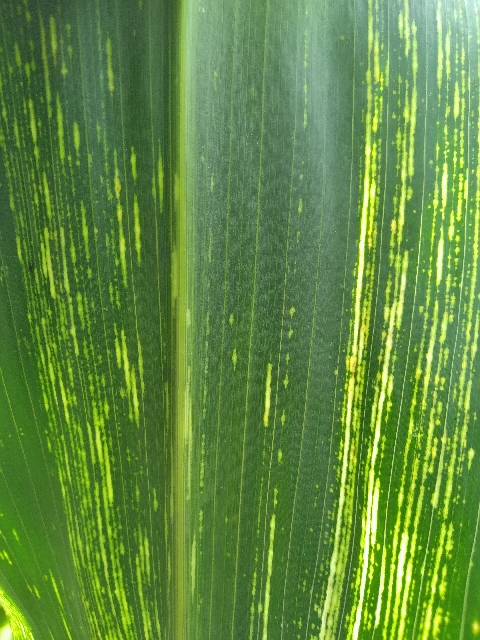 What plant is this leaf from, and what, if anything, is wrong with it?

maize, maize streak virus
